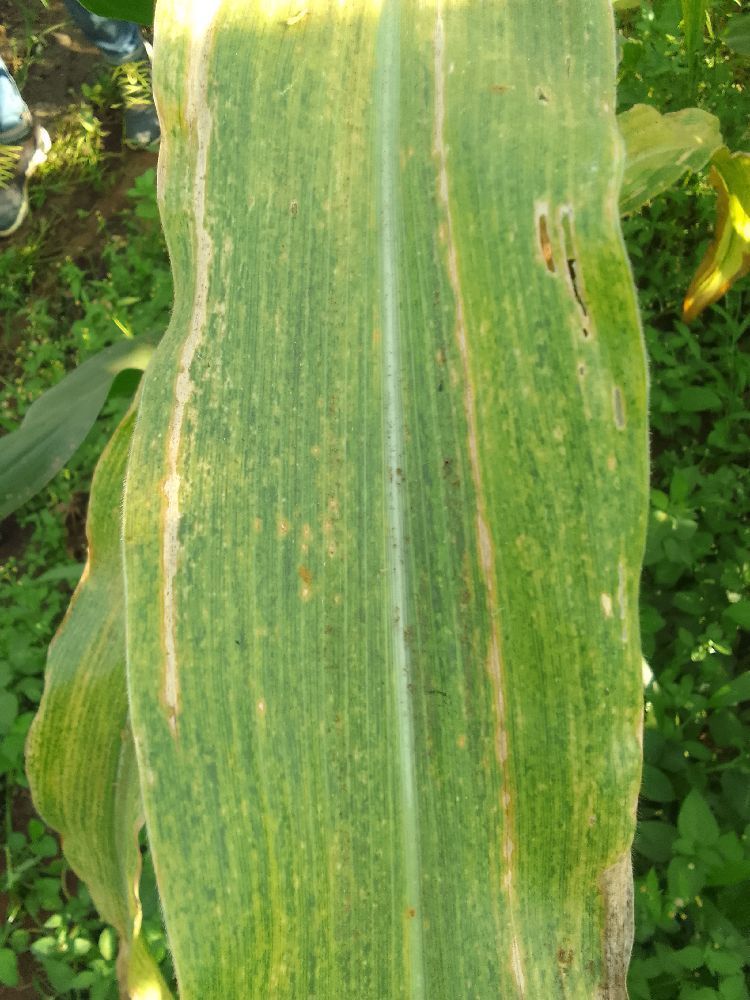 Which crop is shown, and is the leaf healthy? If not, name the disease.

maize, maize lethal necrosis
